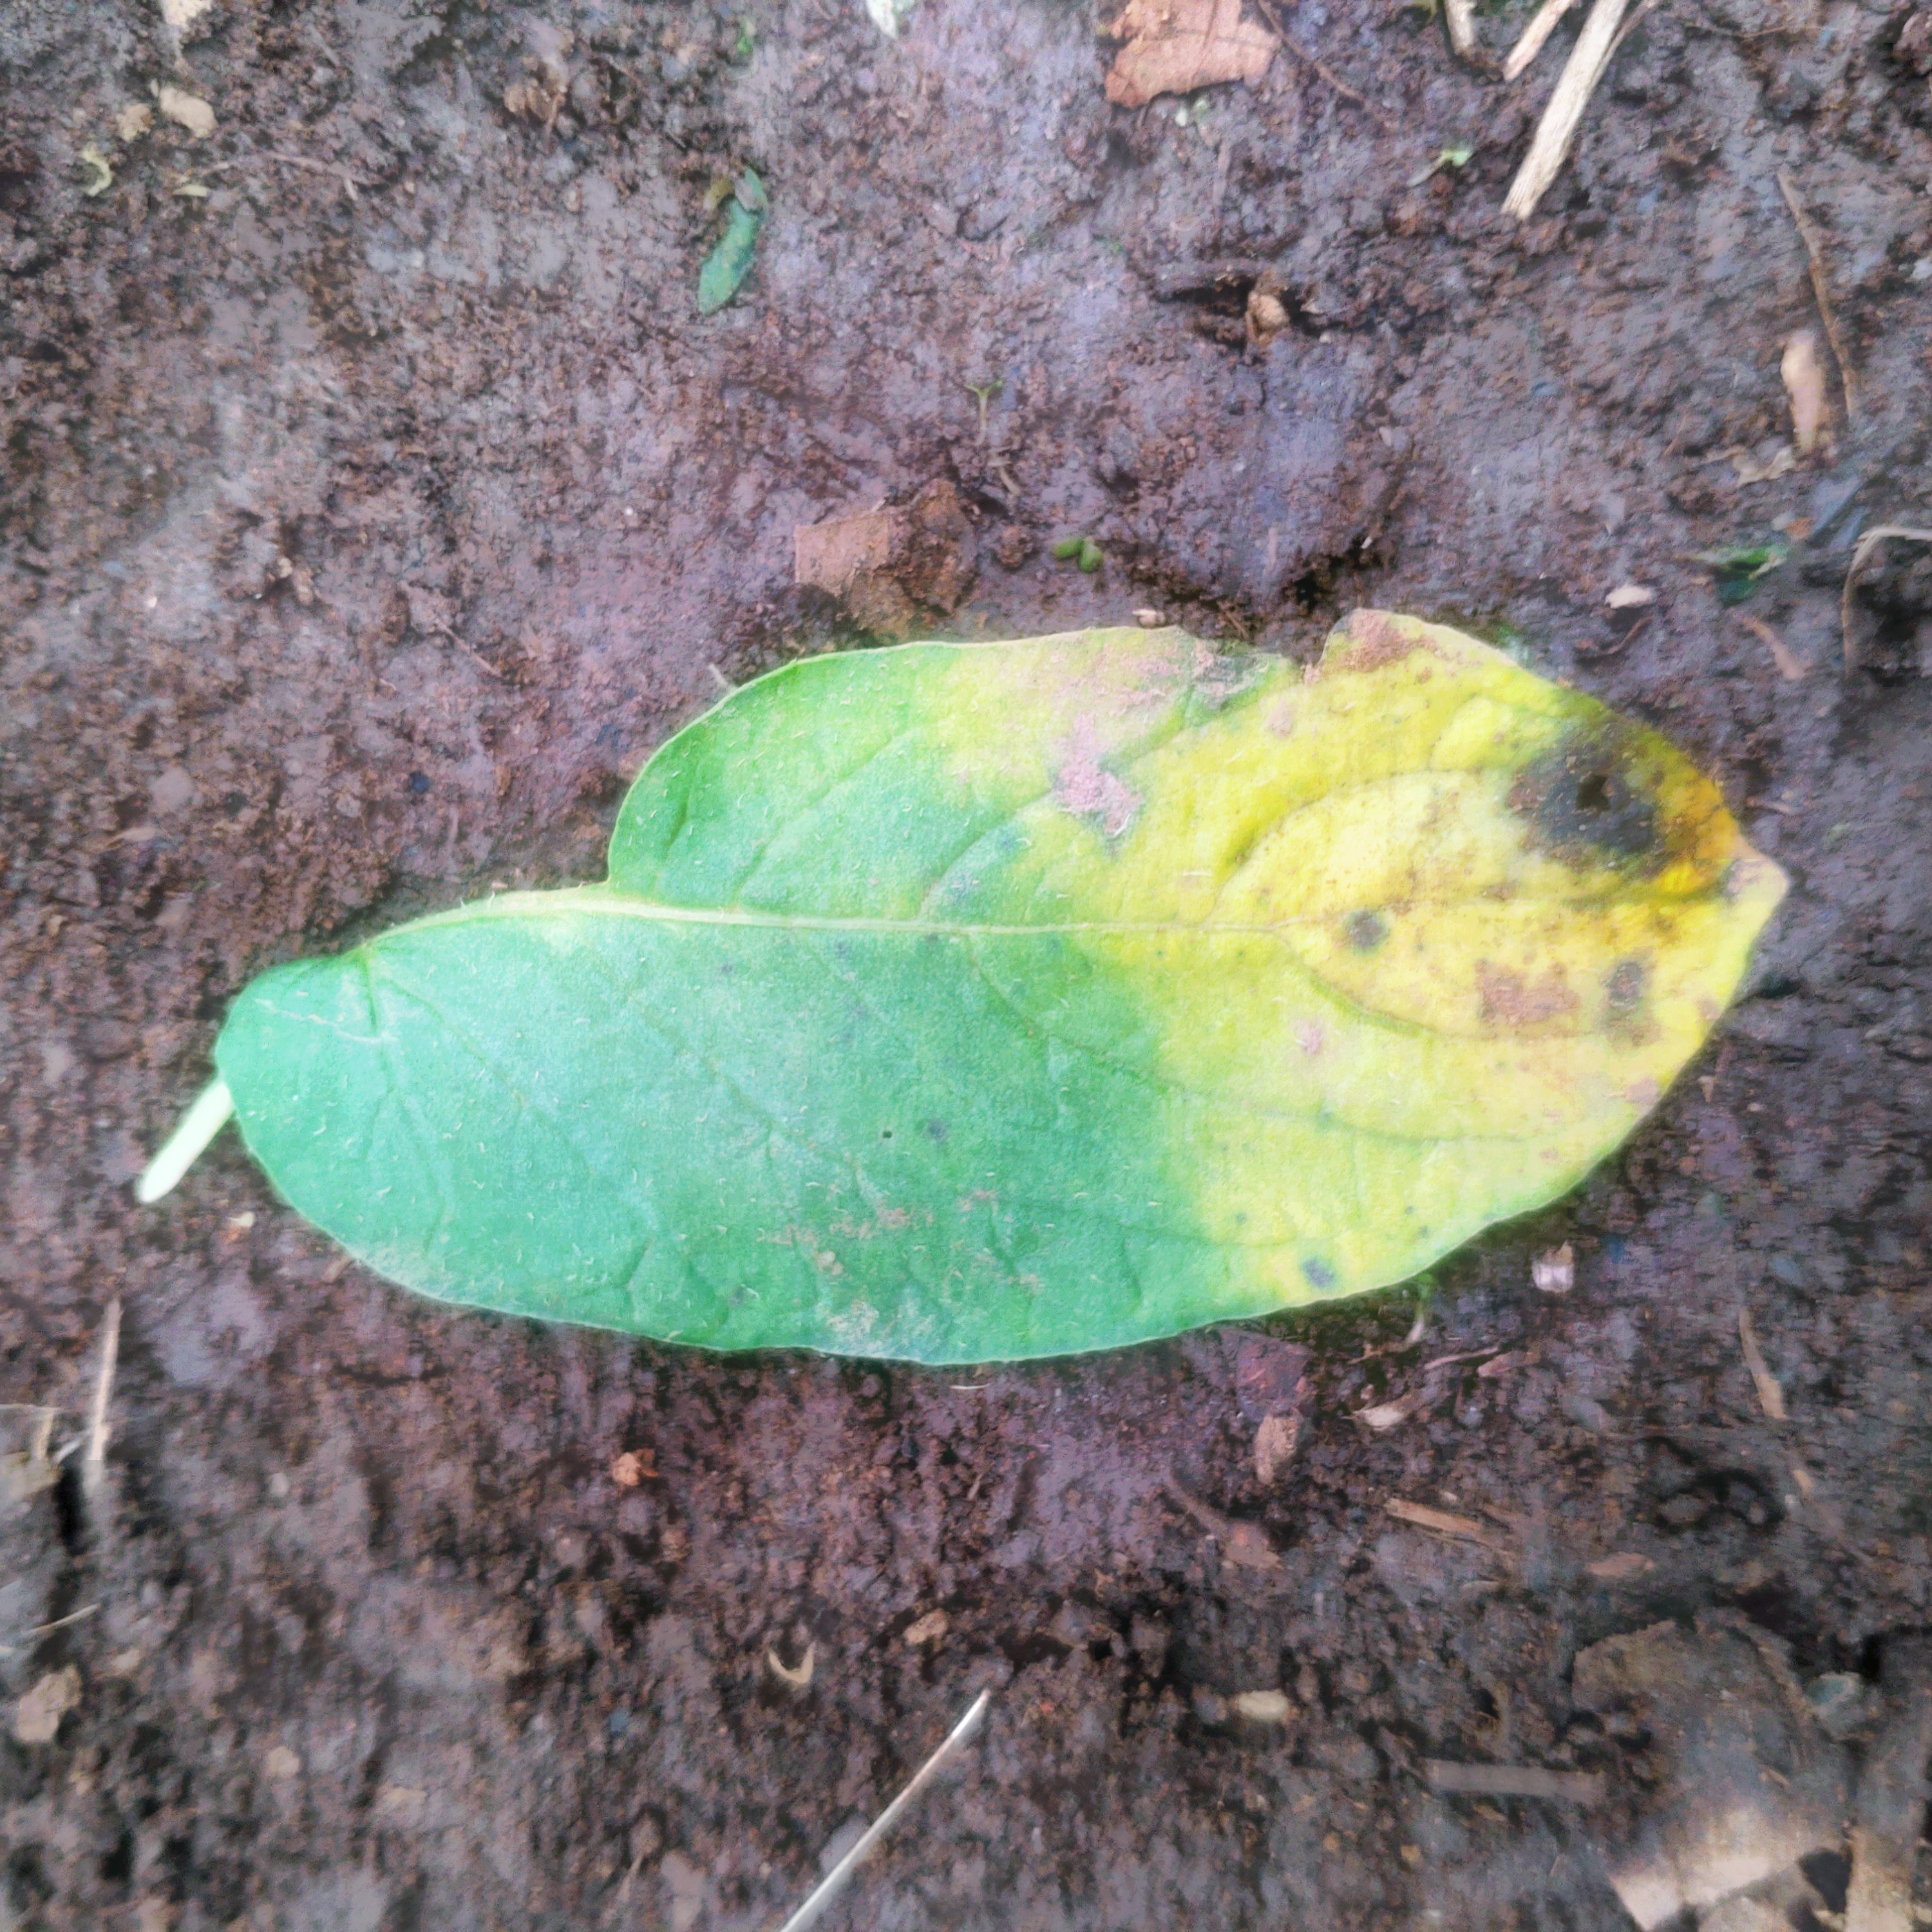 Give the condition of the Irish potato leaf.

late blight
